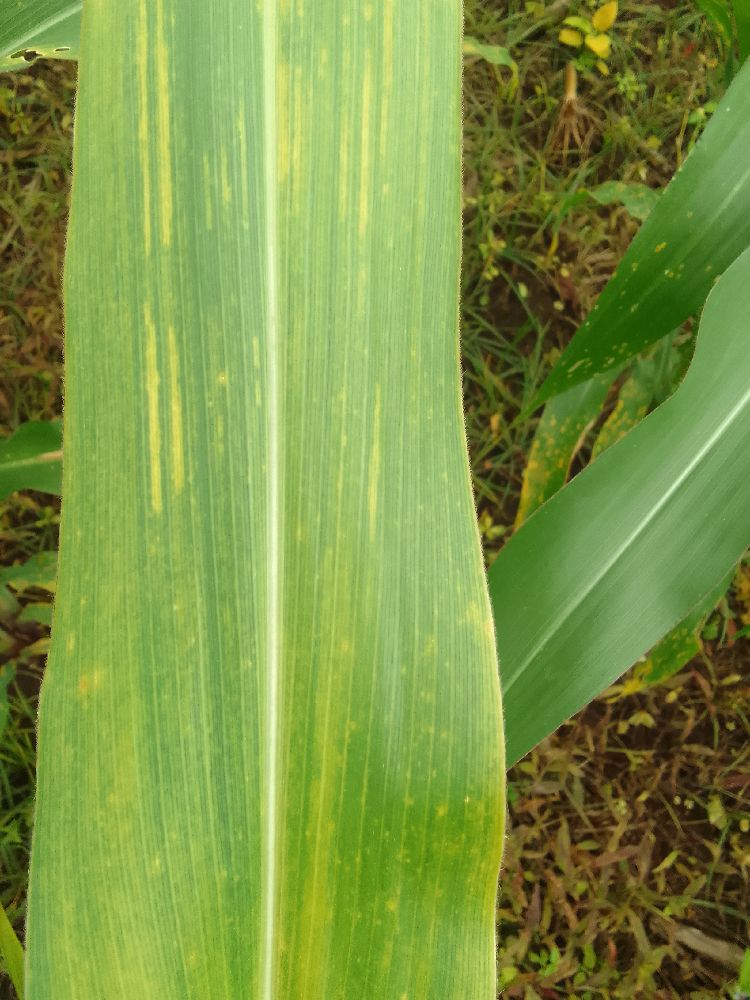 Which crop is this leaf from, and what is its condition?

maize, maize lethal necrosis
